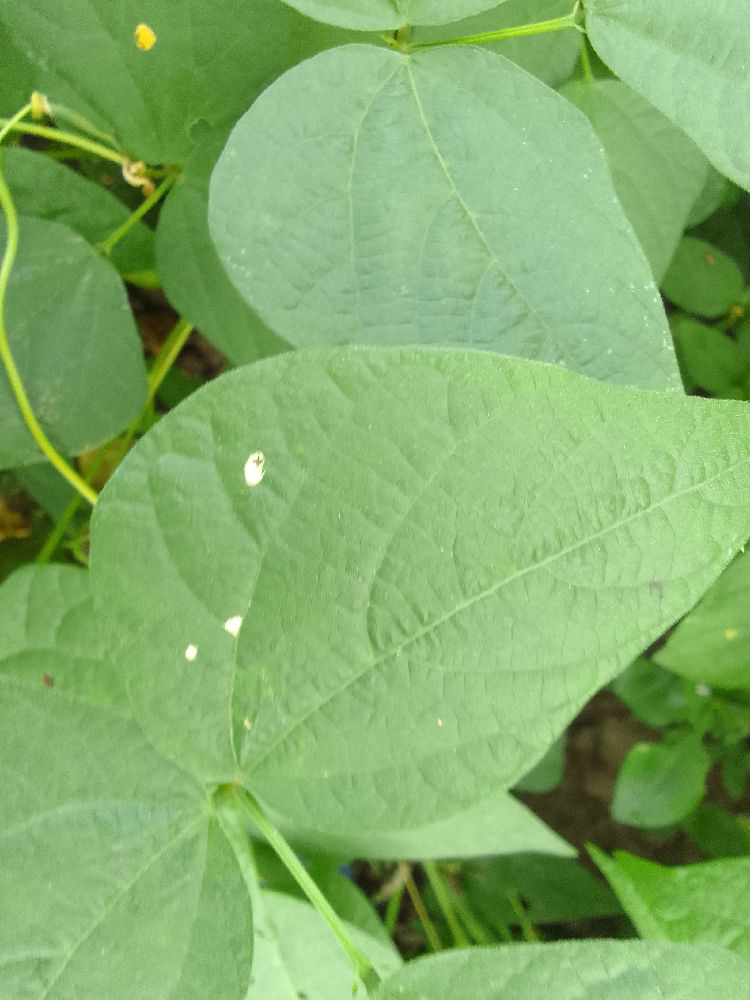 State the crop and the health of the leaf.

common bean, healthy
